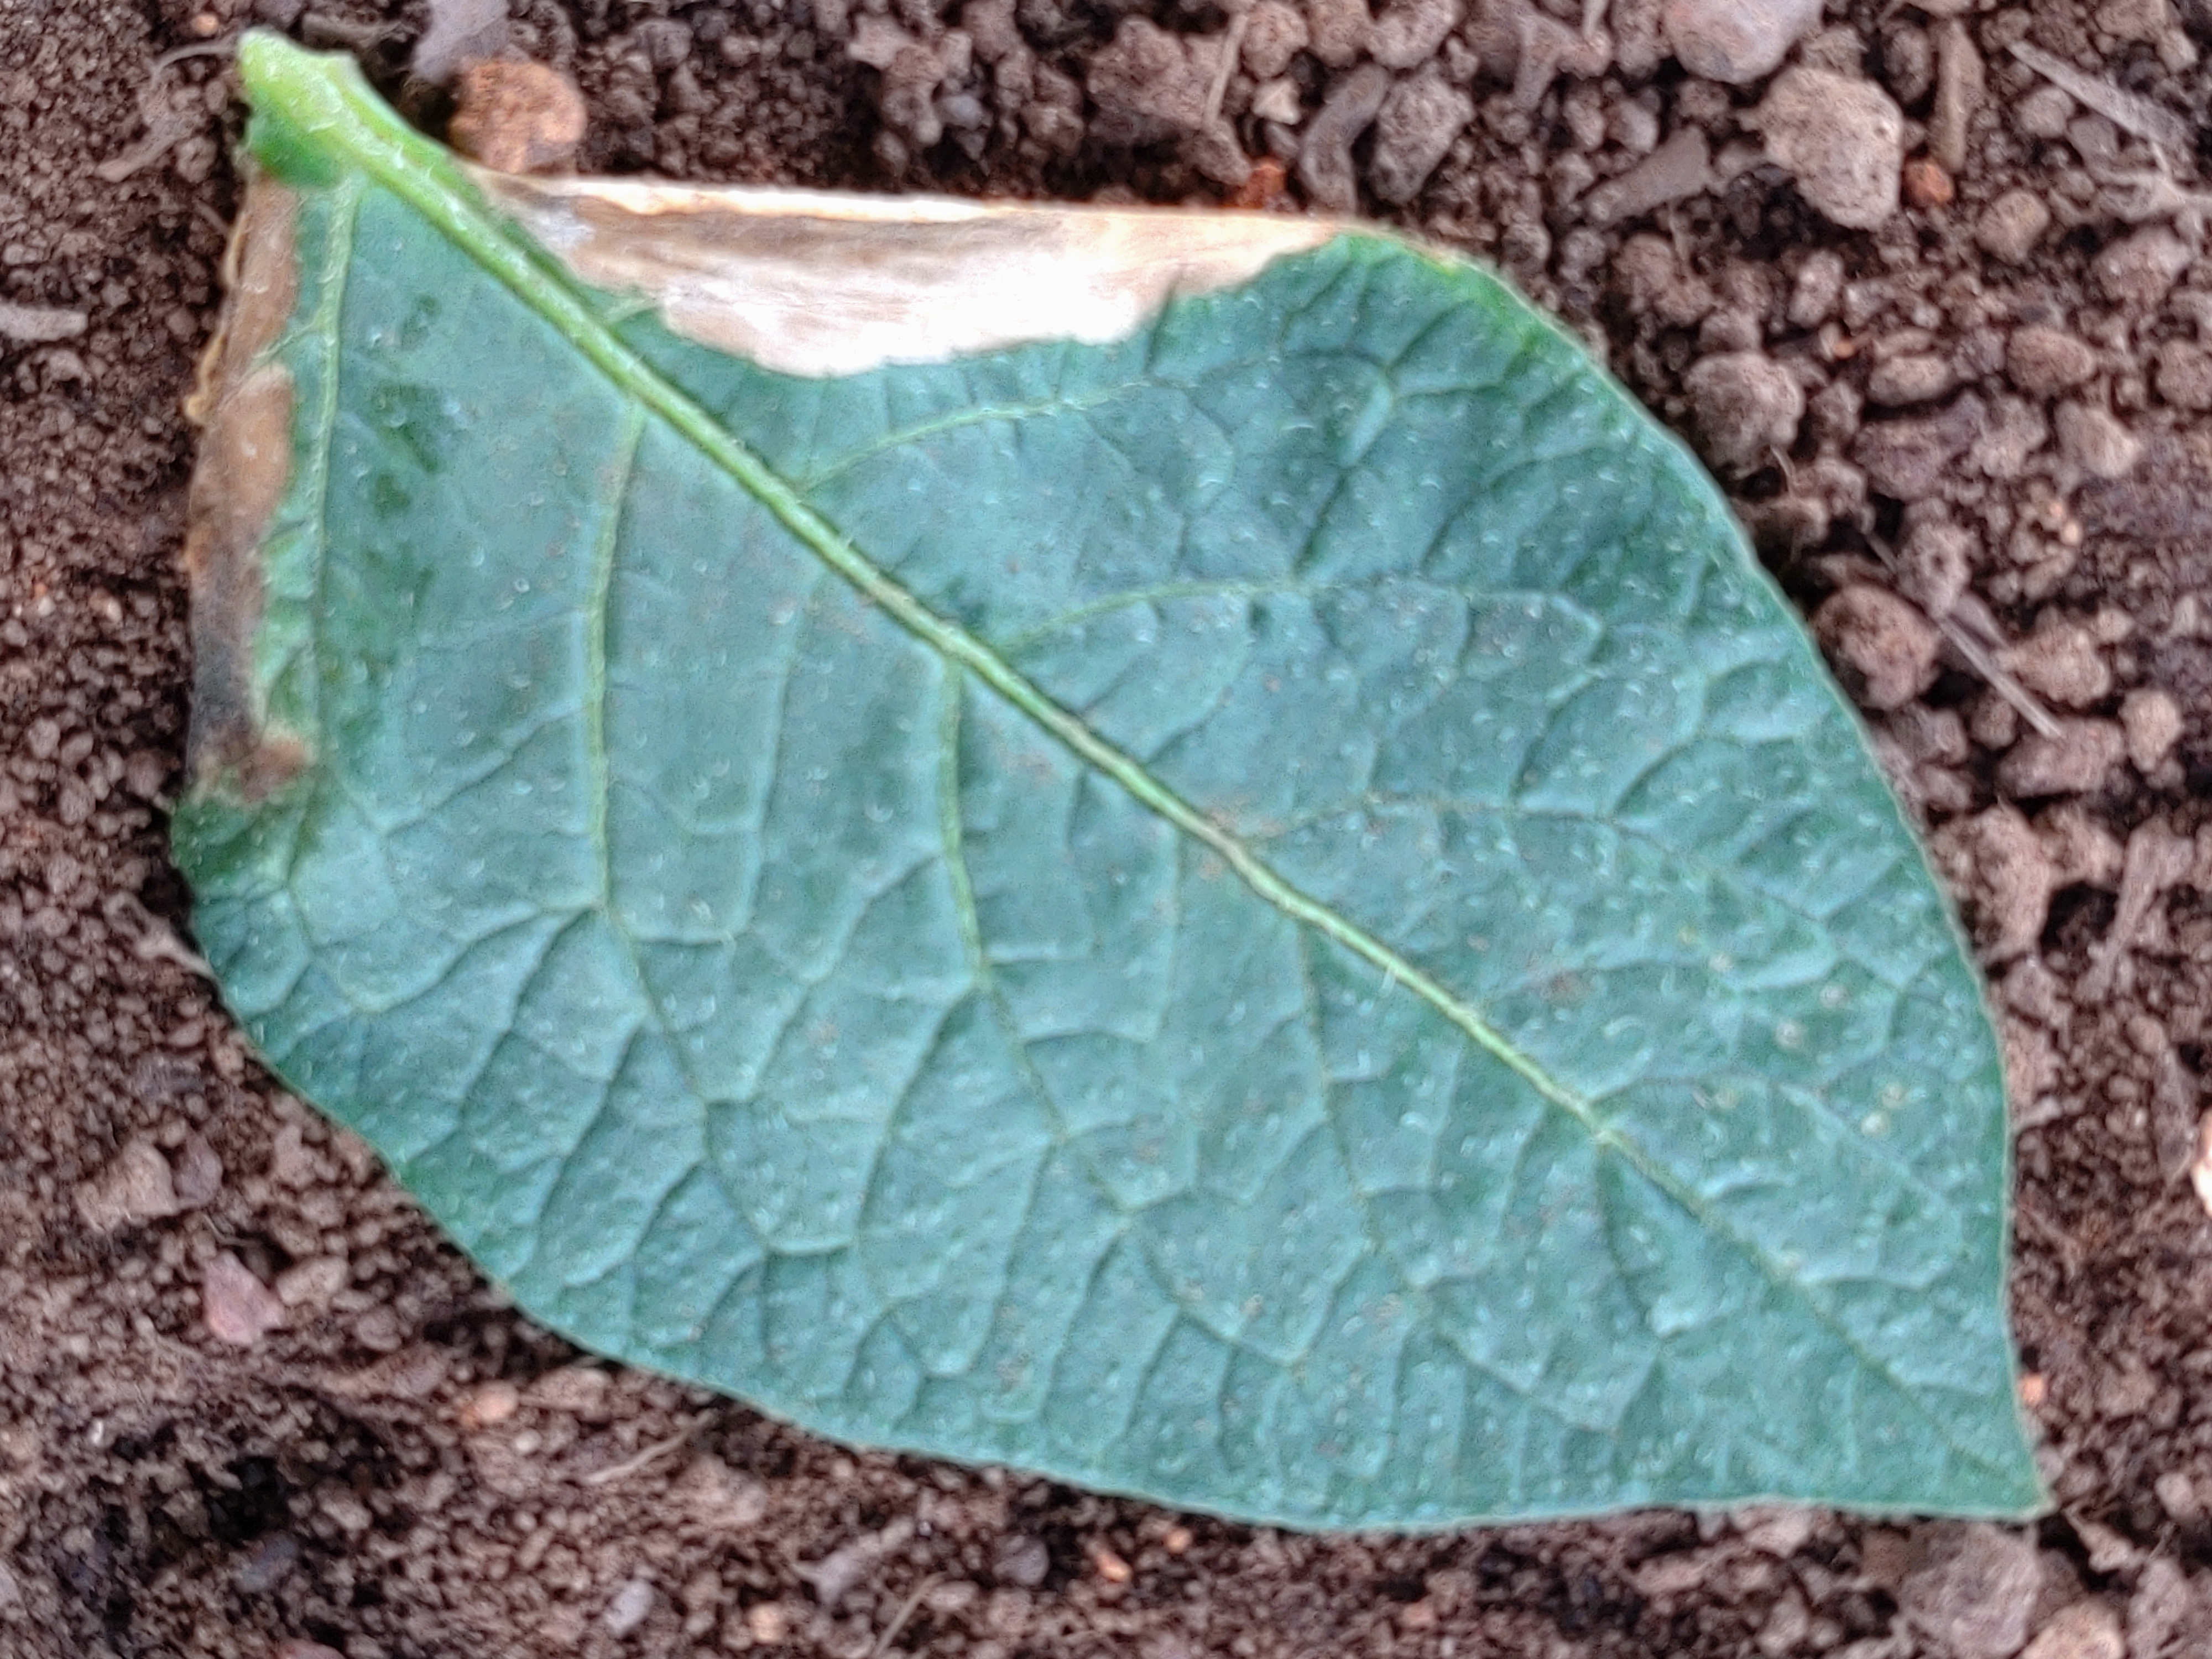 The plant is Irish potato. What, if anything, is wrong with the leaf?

early blight
